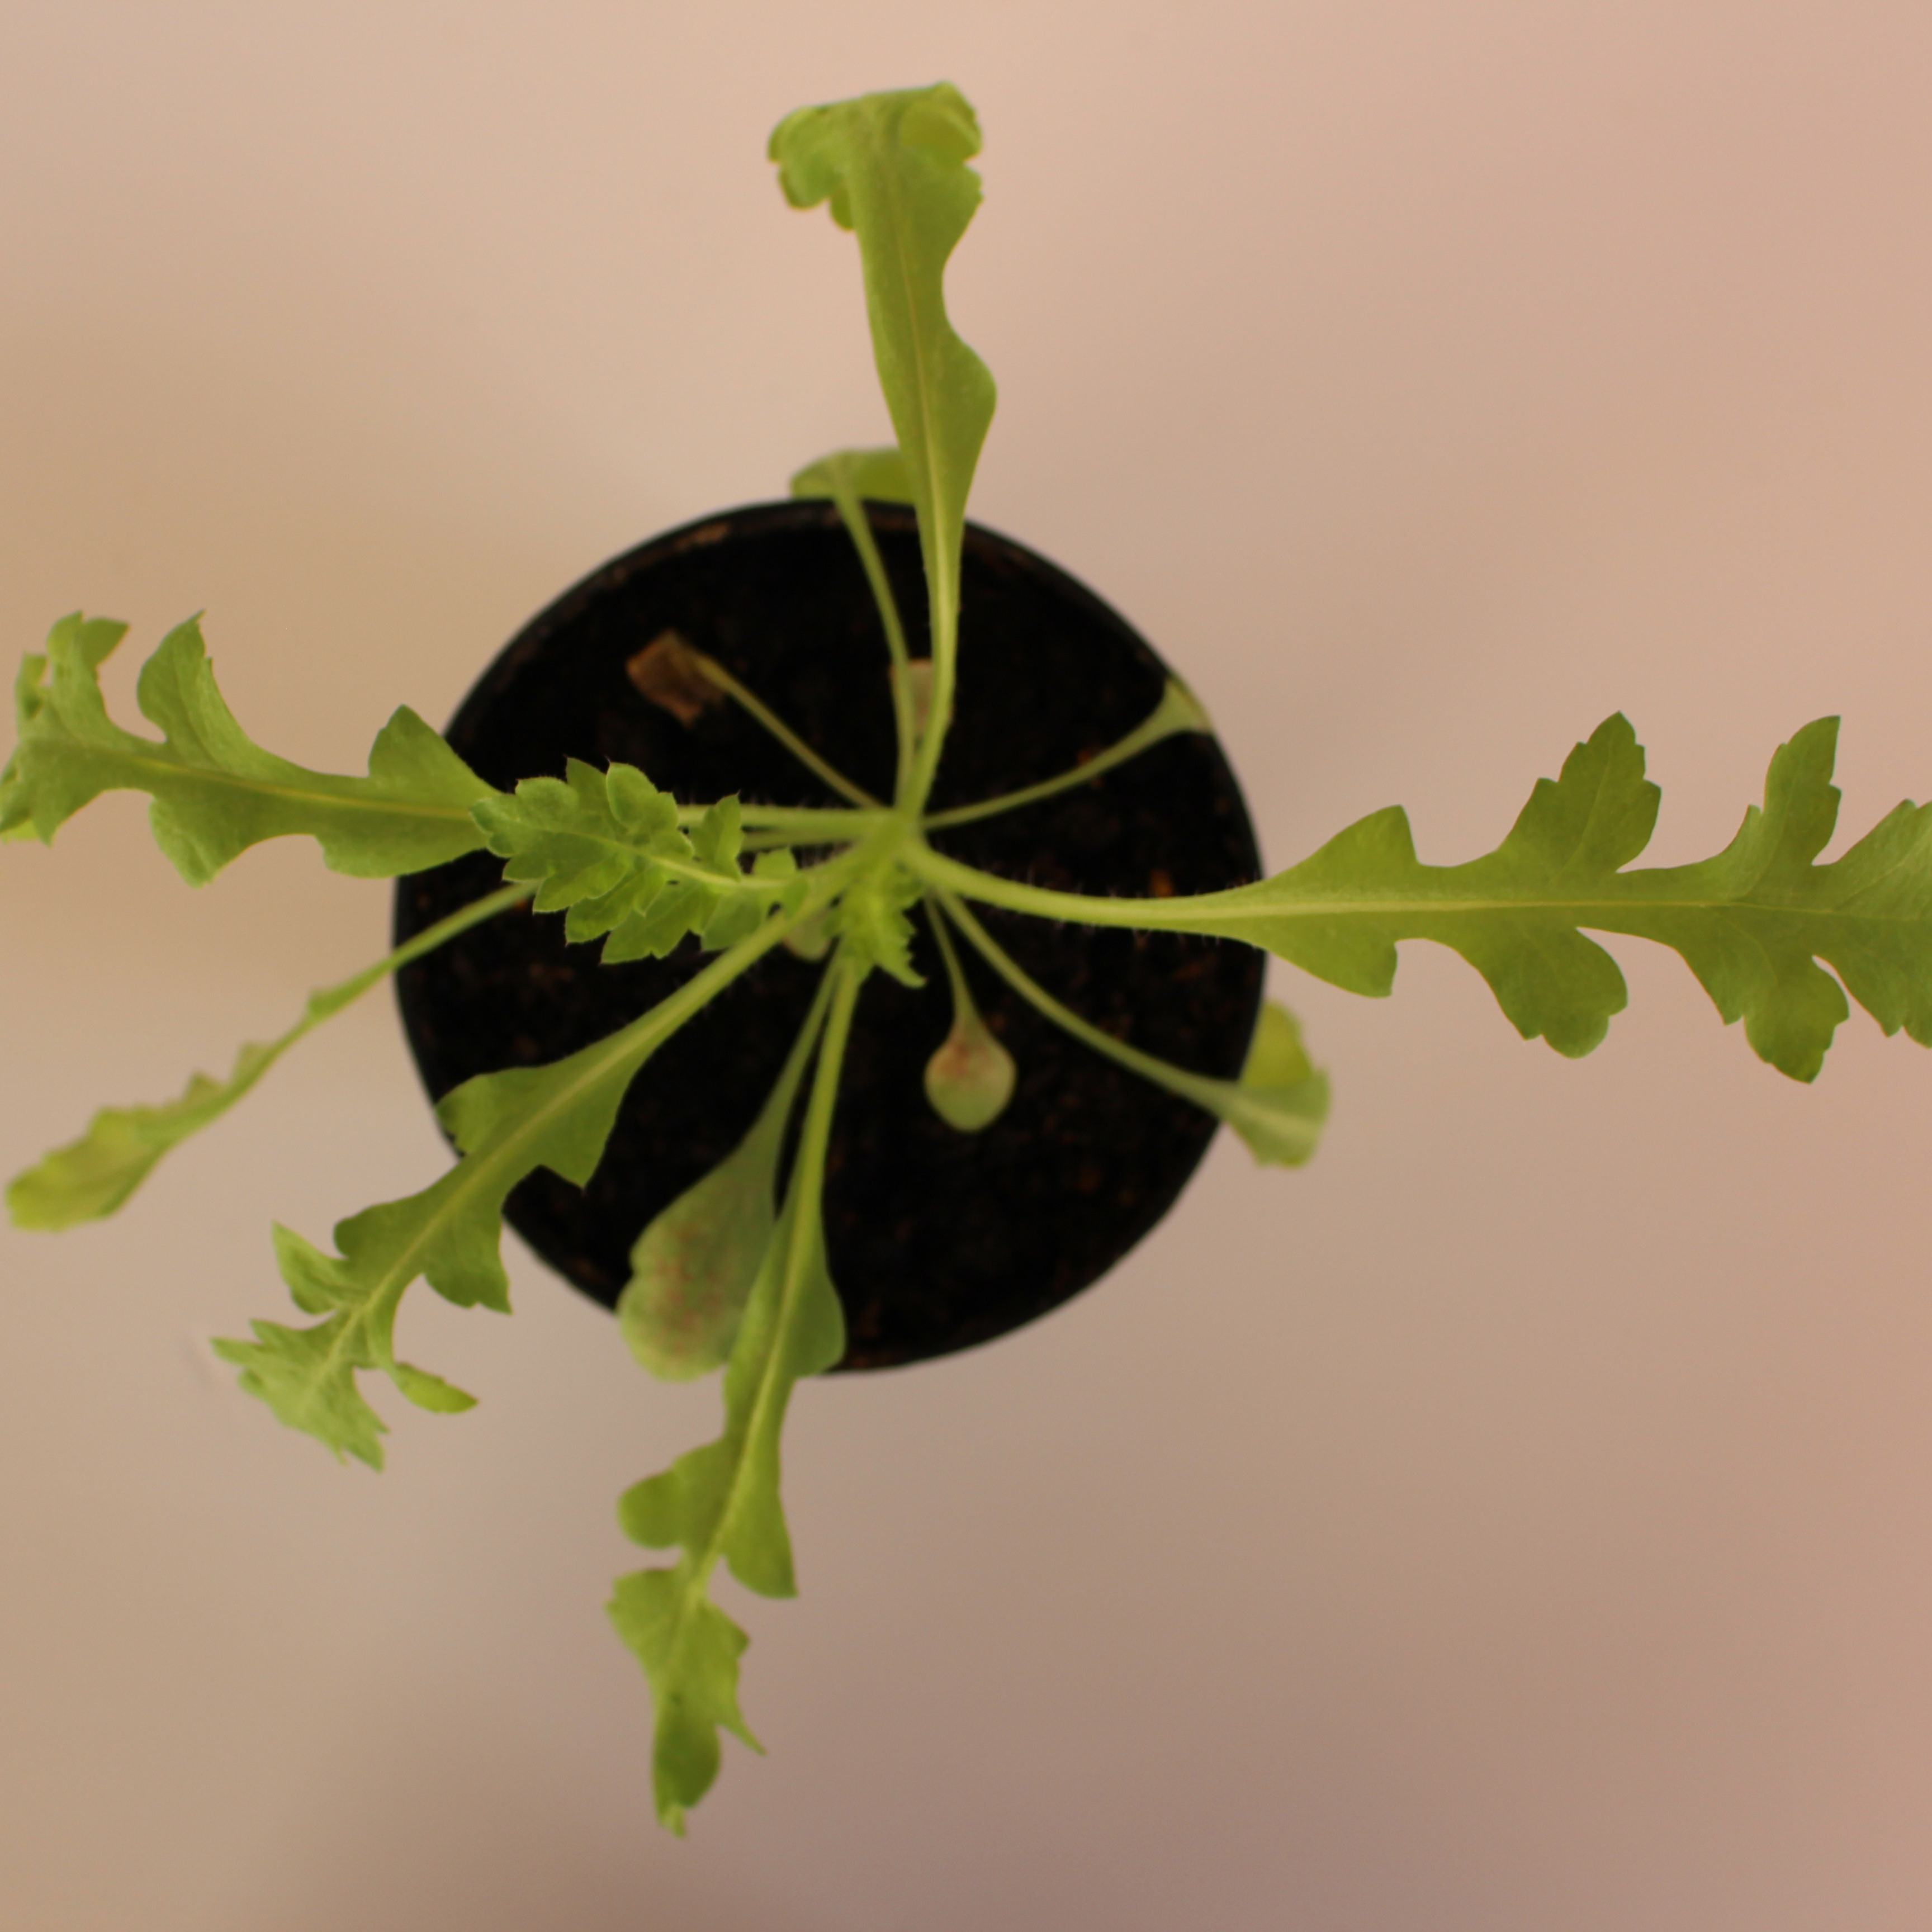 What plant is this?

Papaver rhoeas
